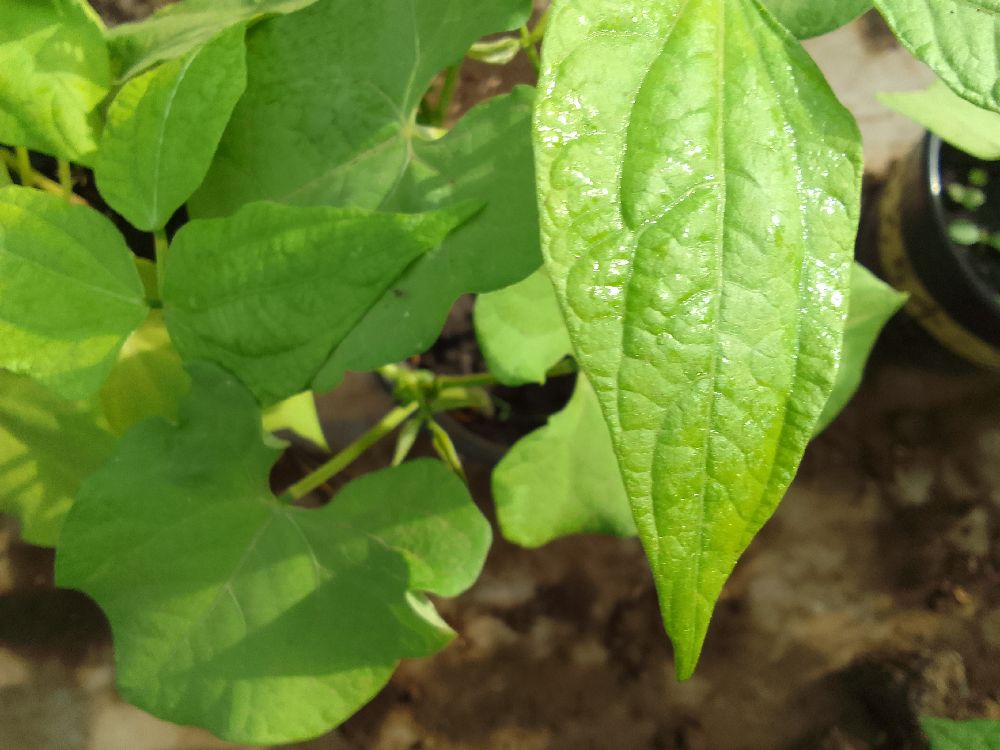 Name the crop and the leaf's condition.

common bean, healthy
